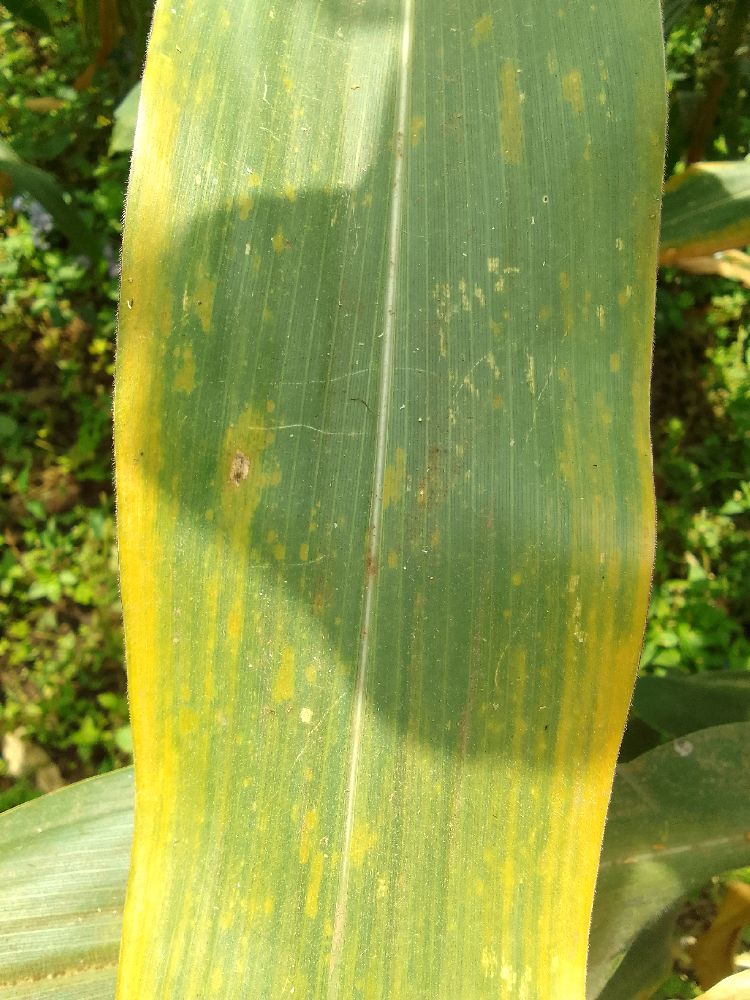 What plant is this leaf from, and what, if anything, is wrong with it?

maize, maize lethal necrosis
